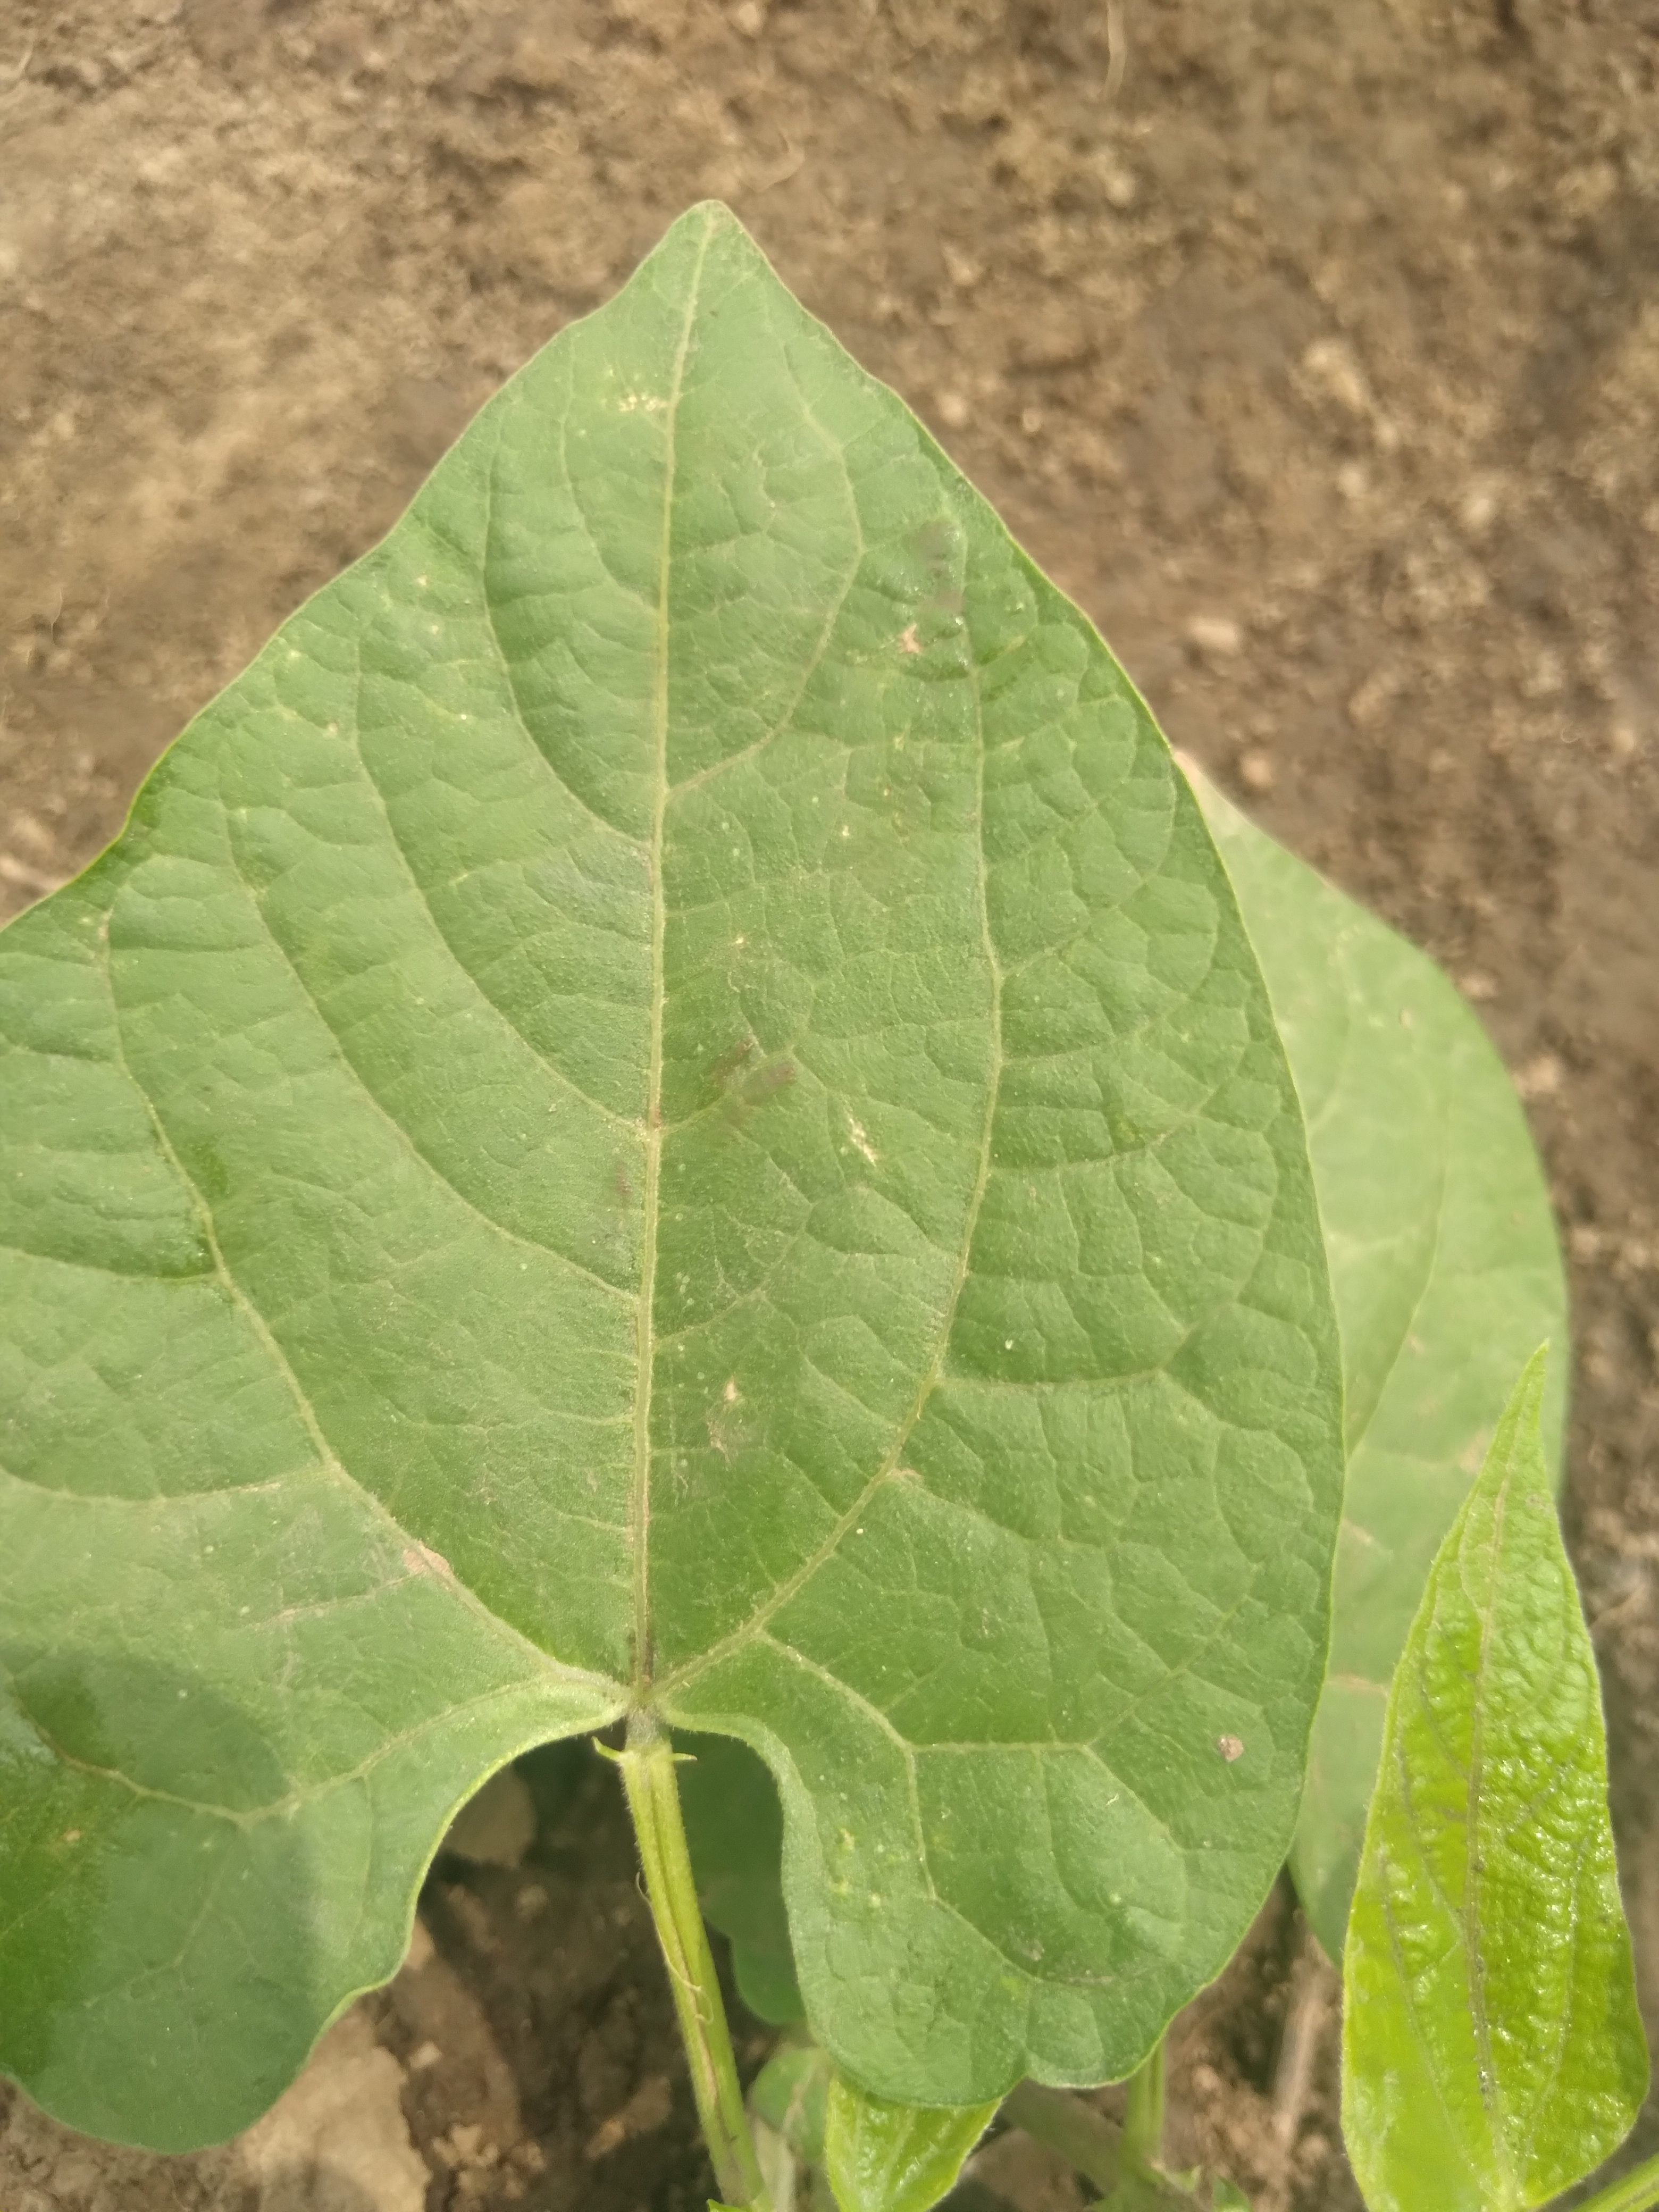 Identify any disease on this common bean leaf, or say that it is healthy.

healthy
